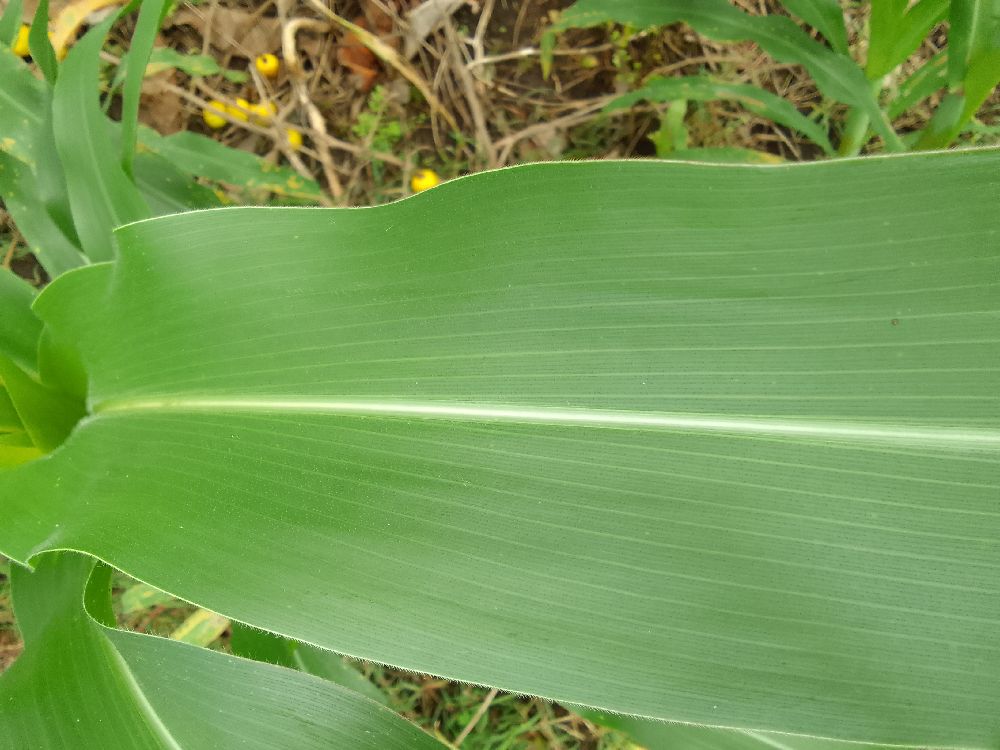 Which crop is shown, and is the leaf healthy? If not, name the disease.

maize, healthy
